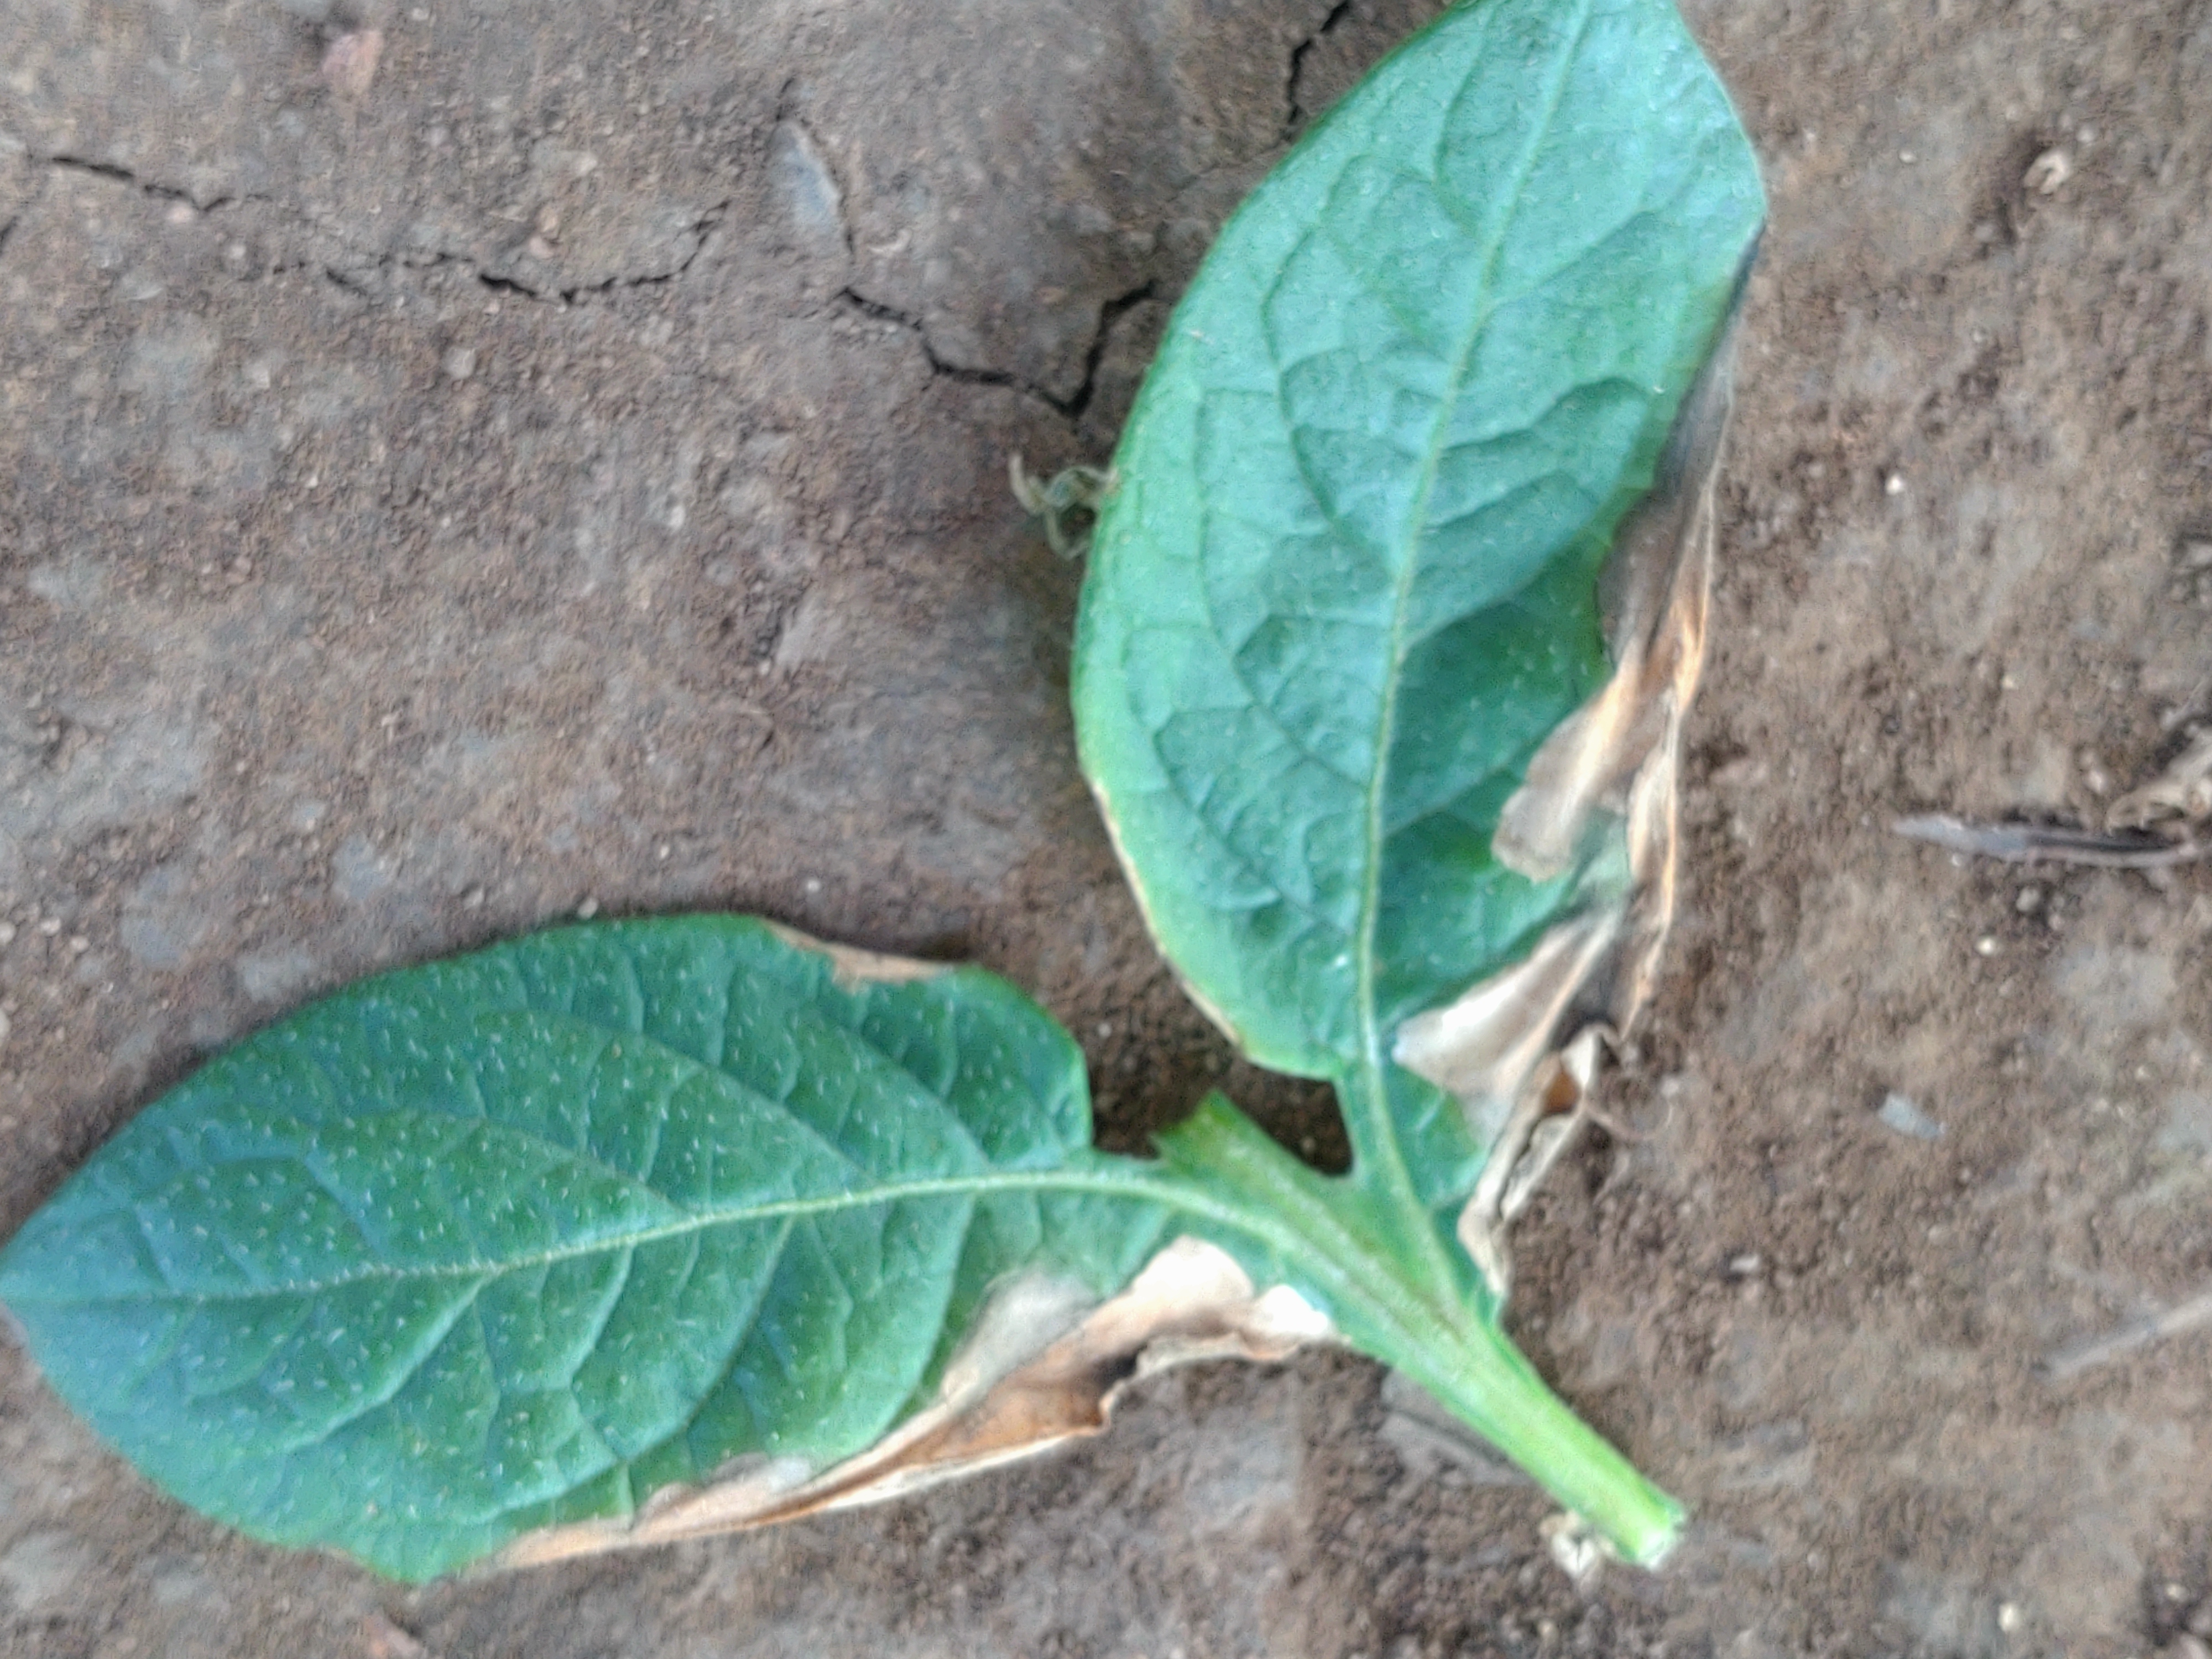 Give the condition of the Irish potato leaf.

early blight
